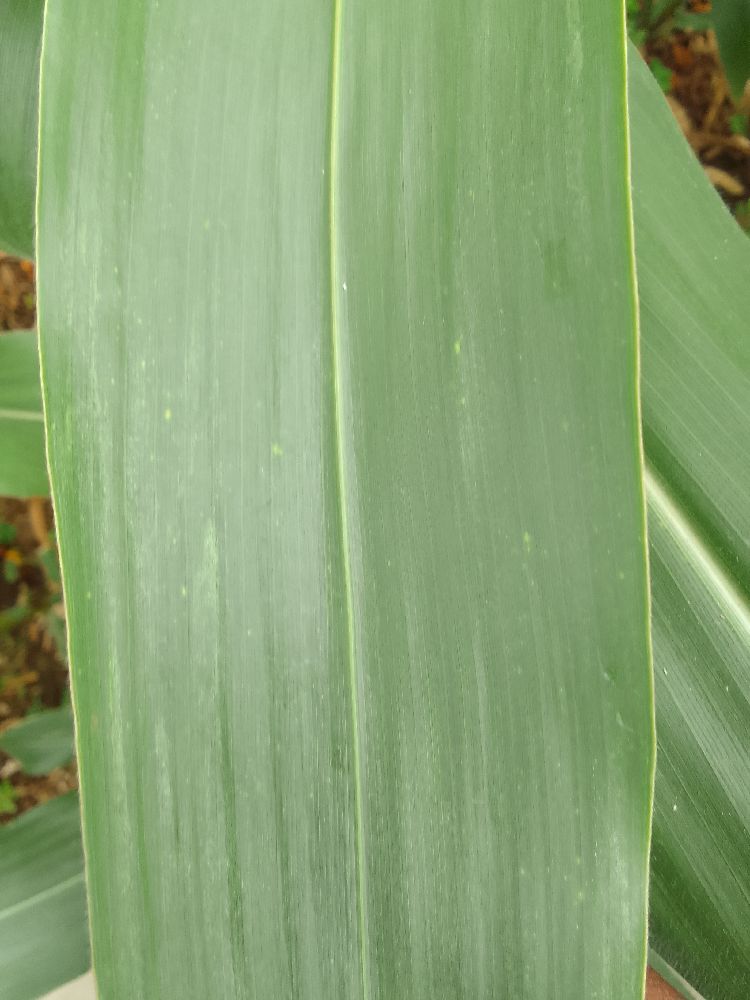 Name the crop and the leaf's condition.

maize, healthy
